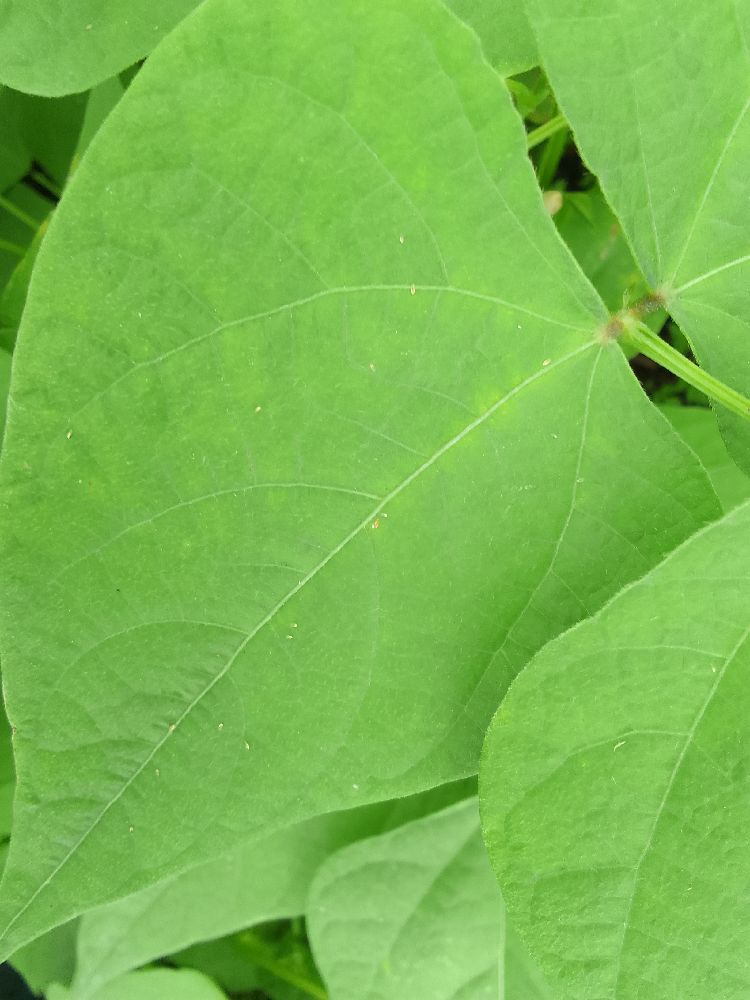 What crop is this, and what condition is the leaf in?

common bean, healthy
